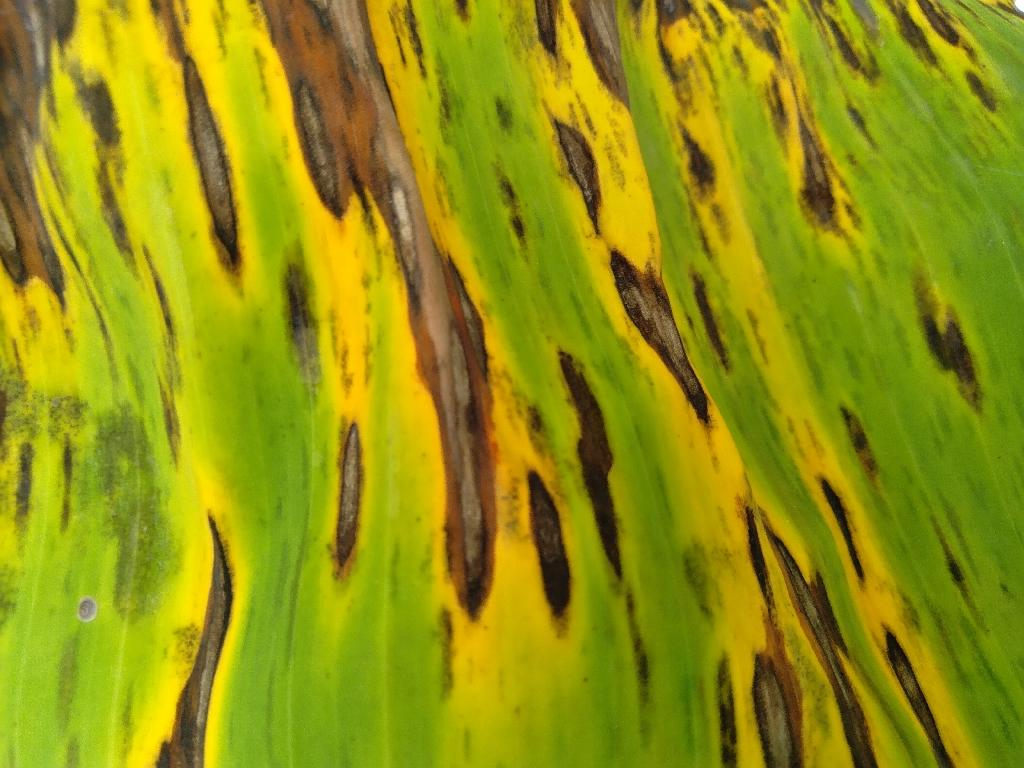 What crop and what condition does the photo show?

banana, black sigatoka
